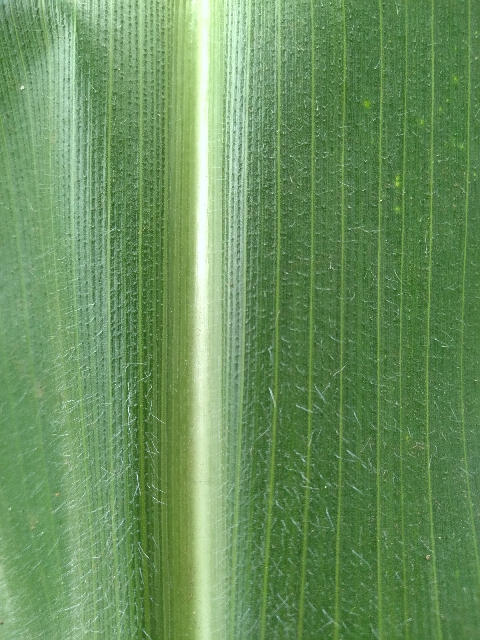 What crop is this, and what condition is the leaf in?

maize, healthy
